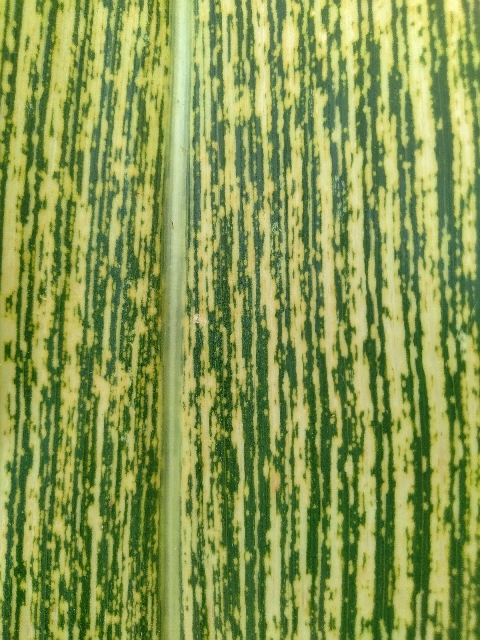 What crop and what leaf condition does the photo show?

maize, maize streak virus
